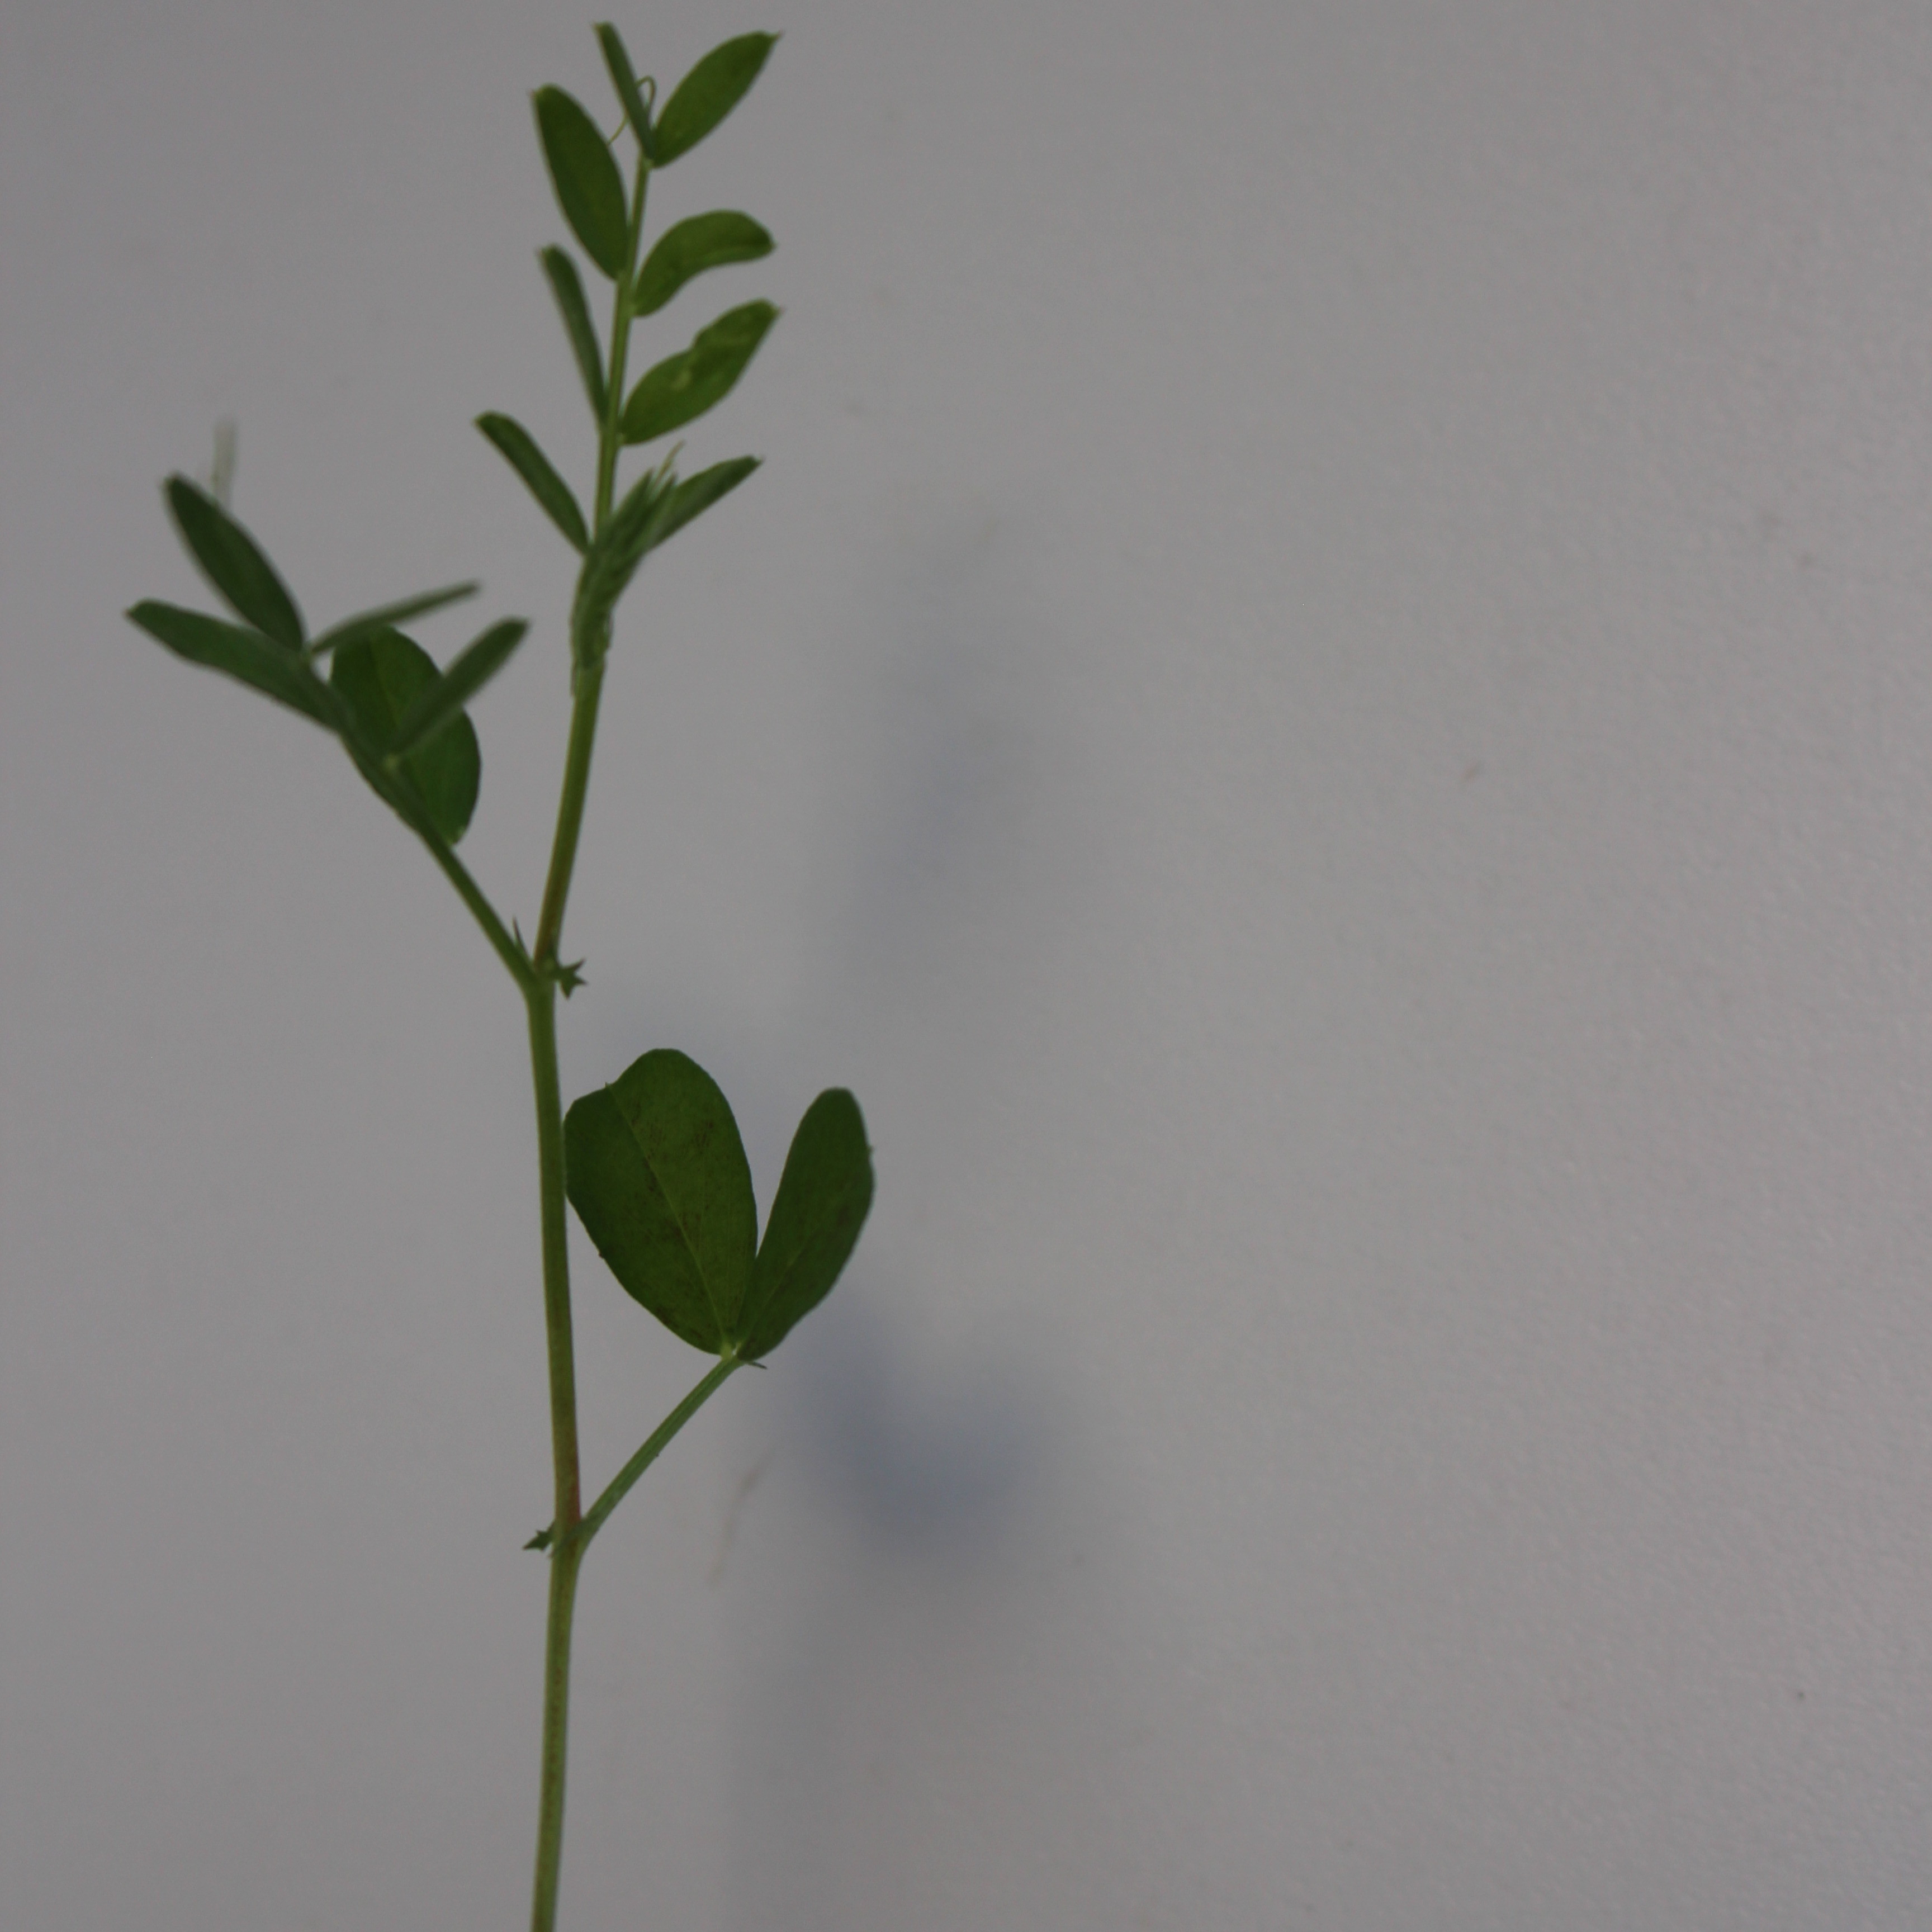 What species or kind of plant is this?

Vicia sativa
